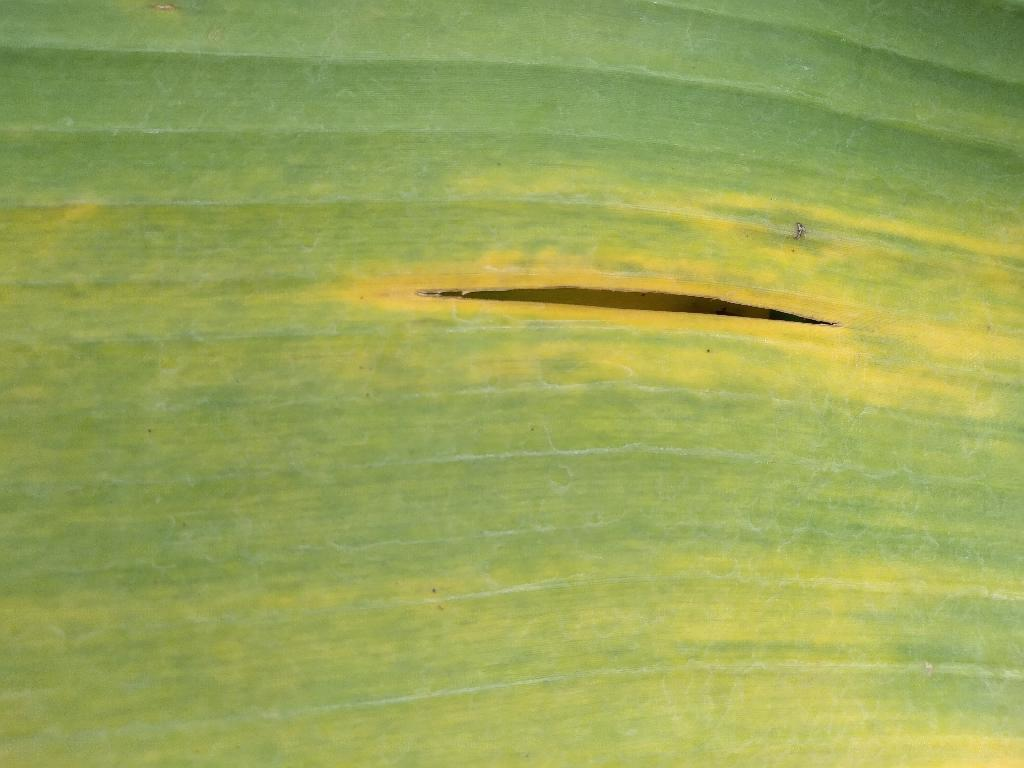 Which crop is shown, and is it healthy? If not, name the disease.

banana, fusarium wilt race 1
